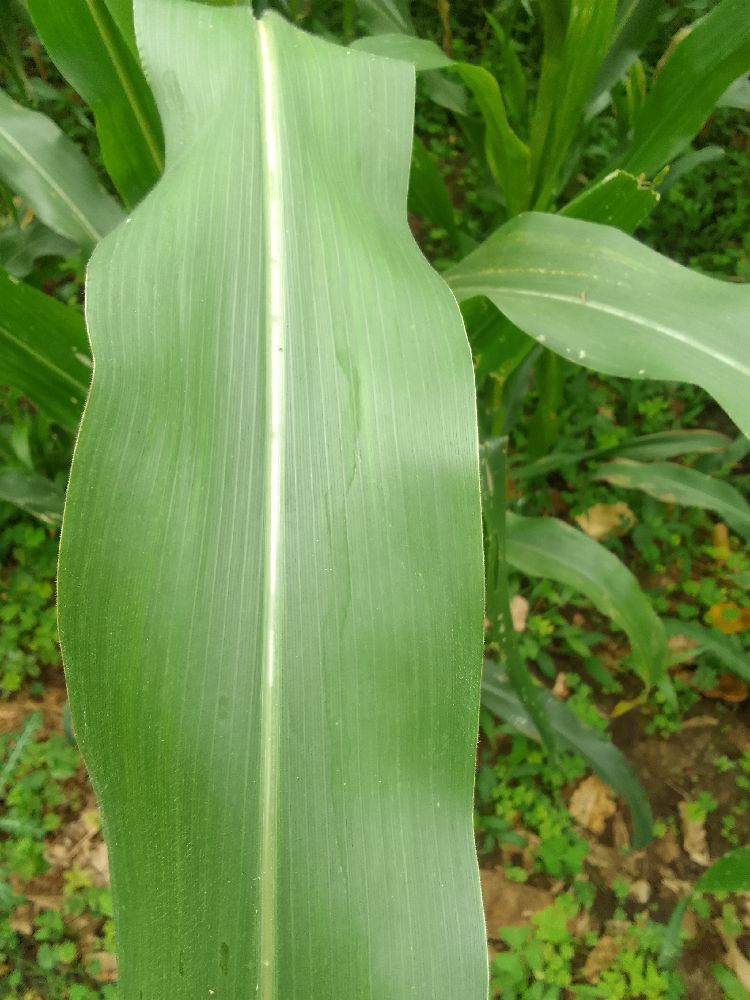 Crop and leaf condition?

maize, healthy
